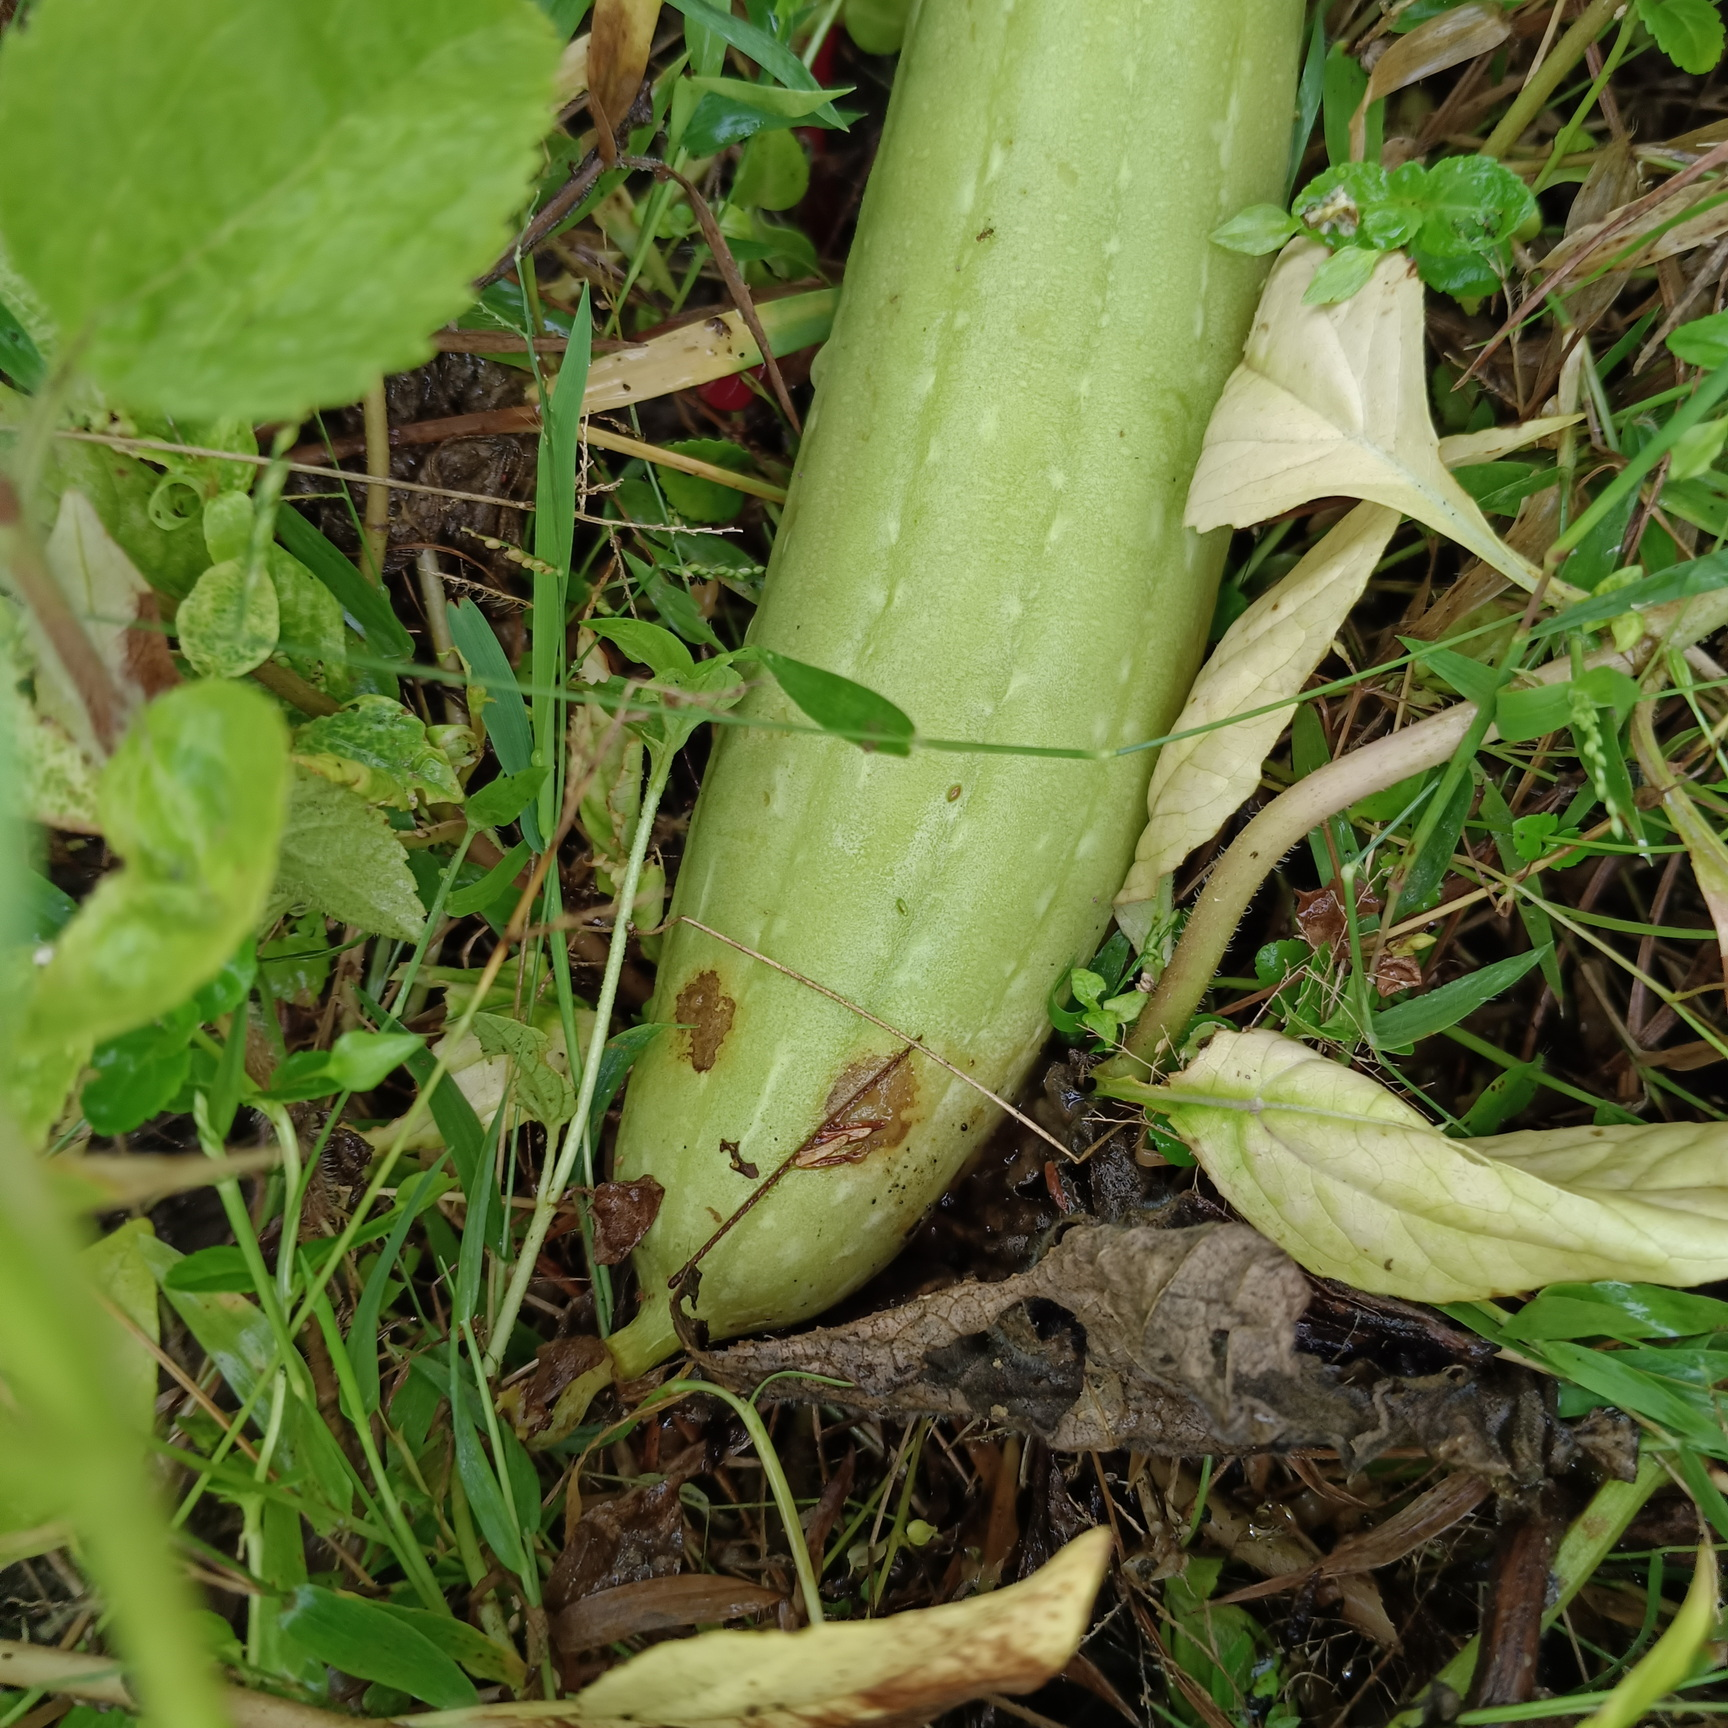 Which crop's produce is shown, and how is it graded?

luffa, faulty
